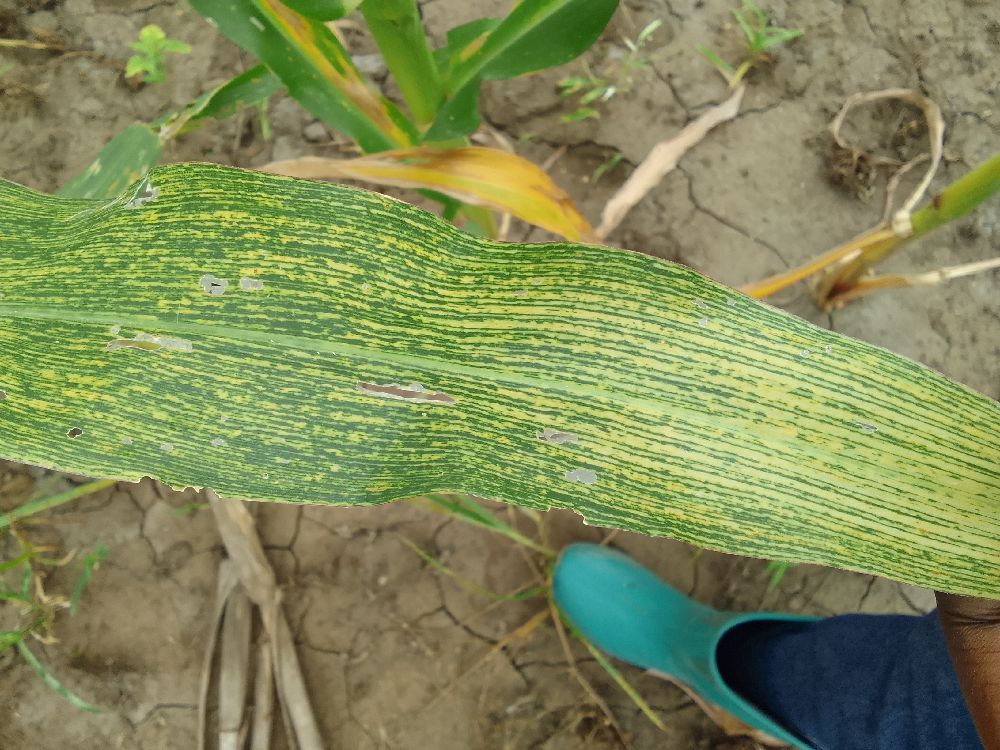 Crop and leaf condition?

maize, maize streak virus
